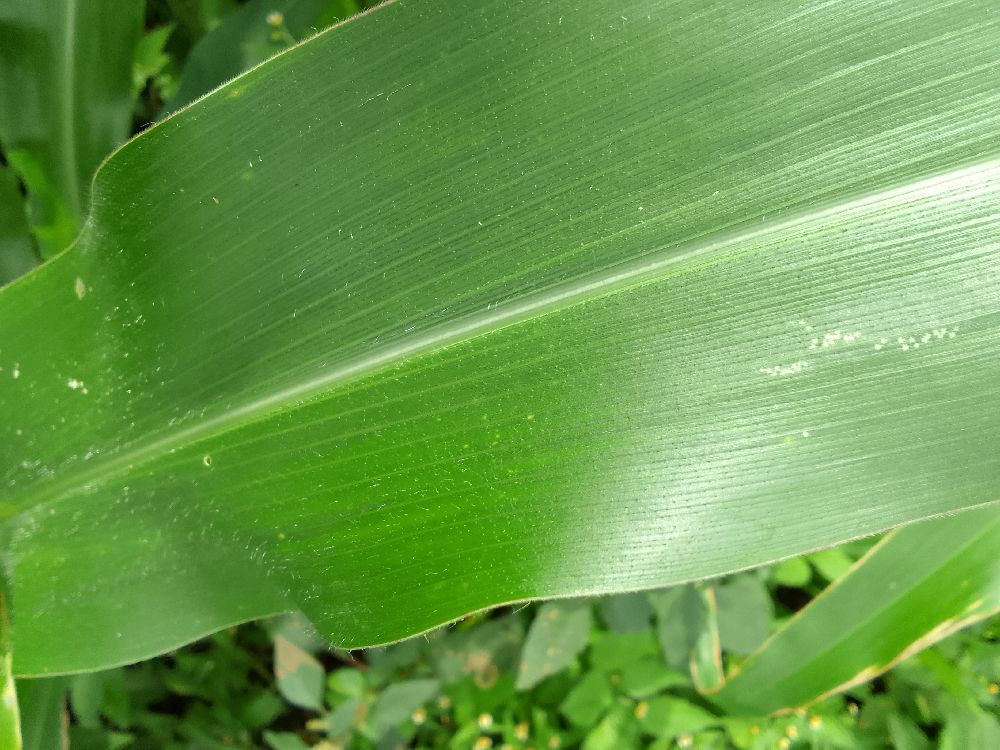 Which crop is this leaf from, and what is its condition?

maize, healthy
